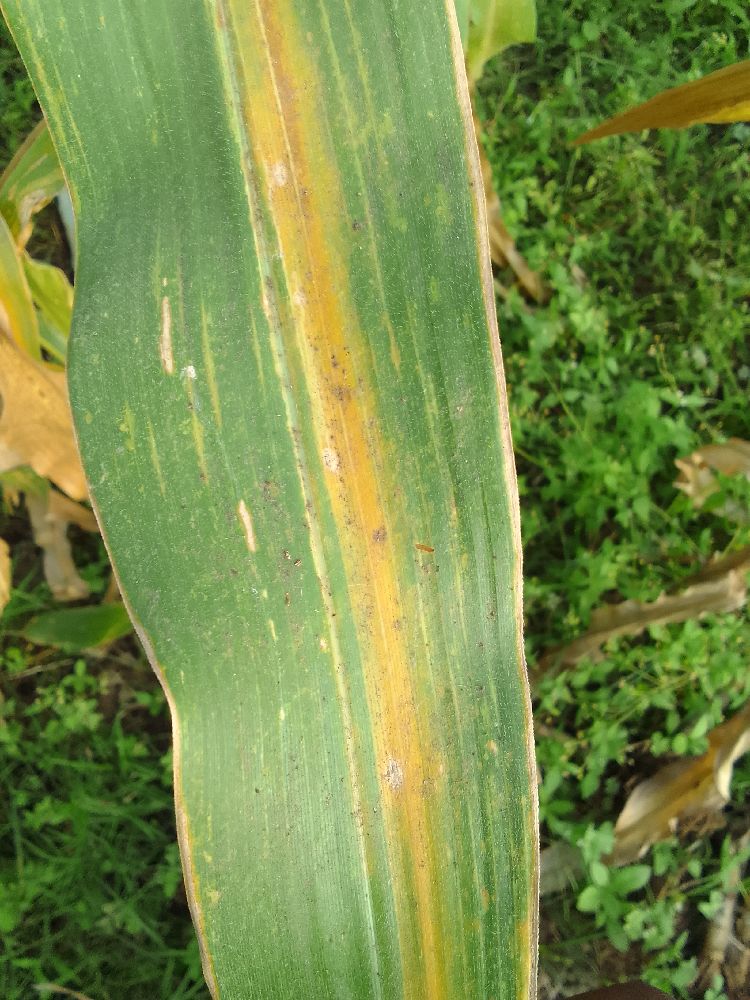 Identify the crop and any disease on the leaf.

maize, maize lethal necrosis
